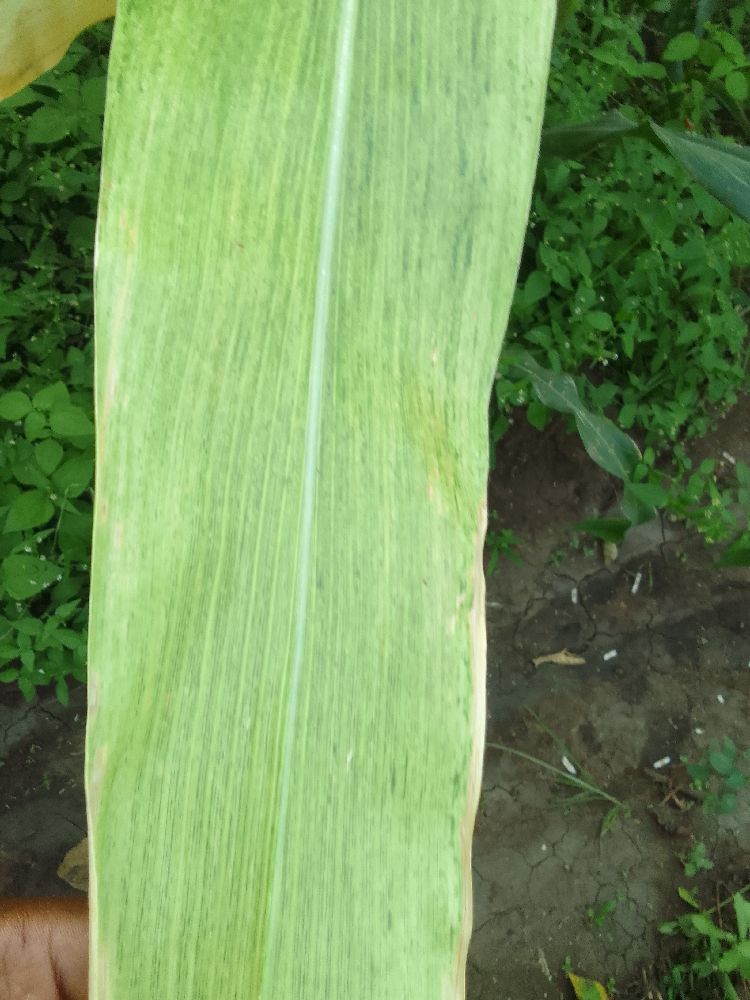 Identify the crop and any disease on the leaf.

maize, maize lethal necrosis
